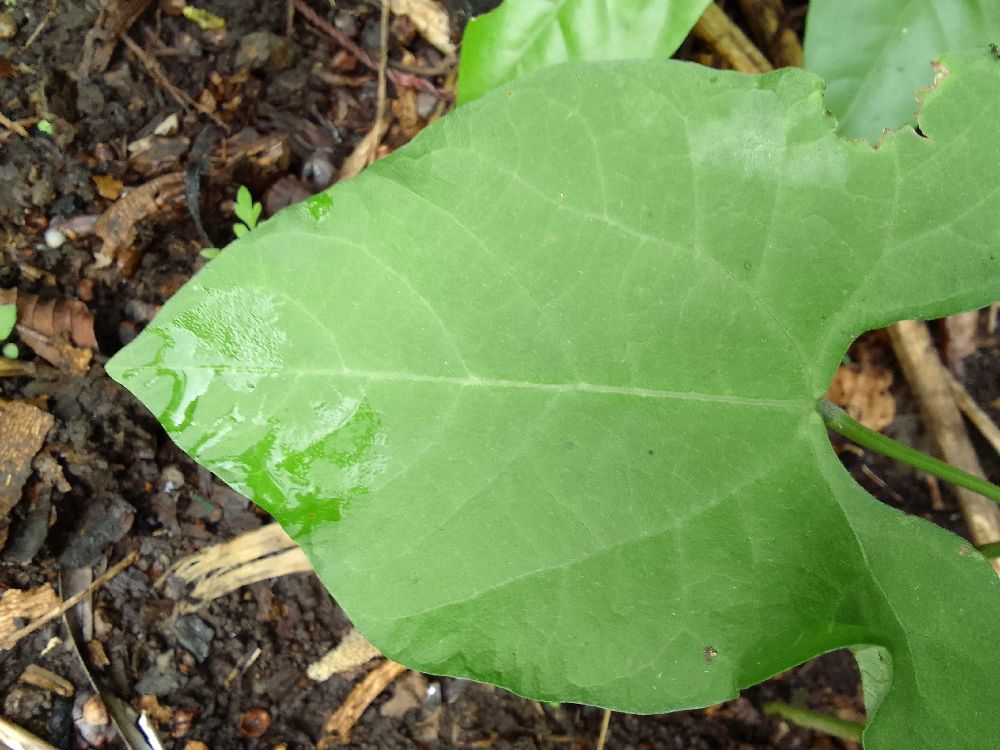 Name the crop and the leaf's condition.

common bean, healthy
